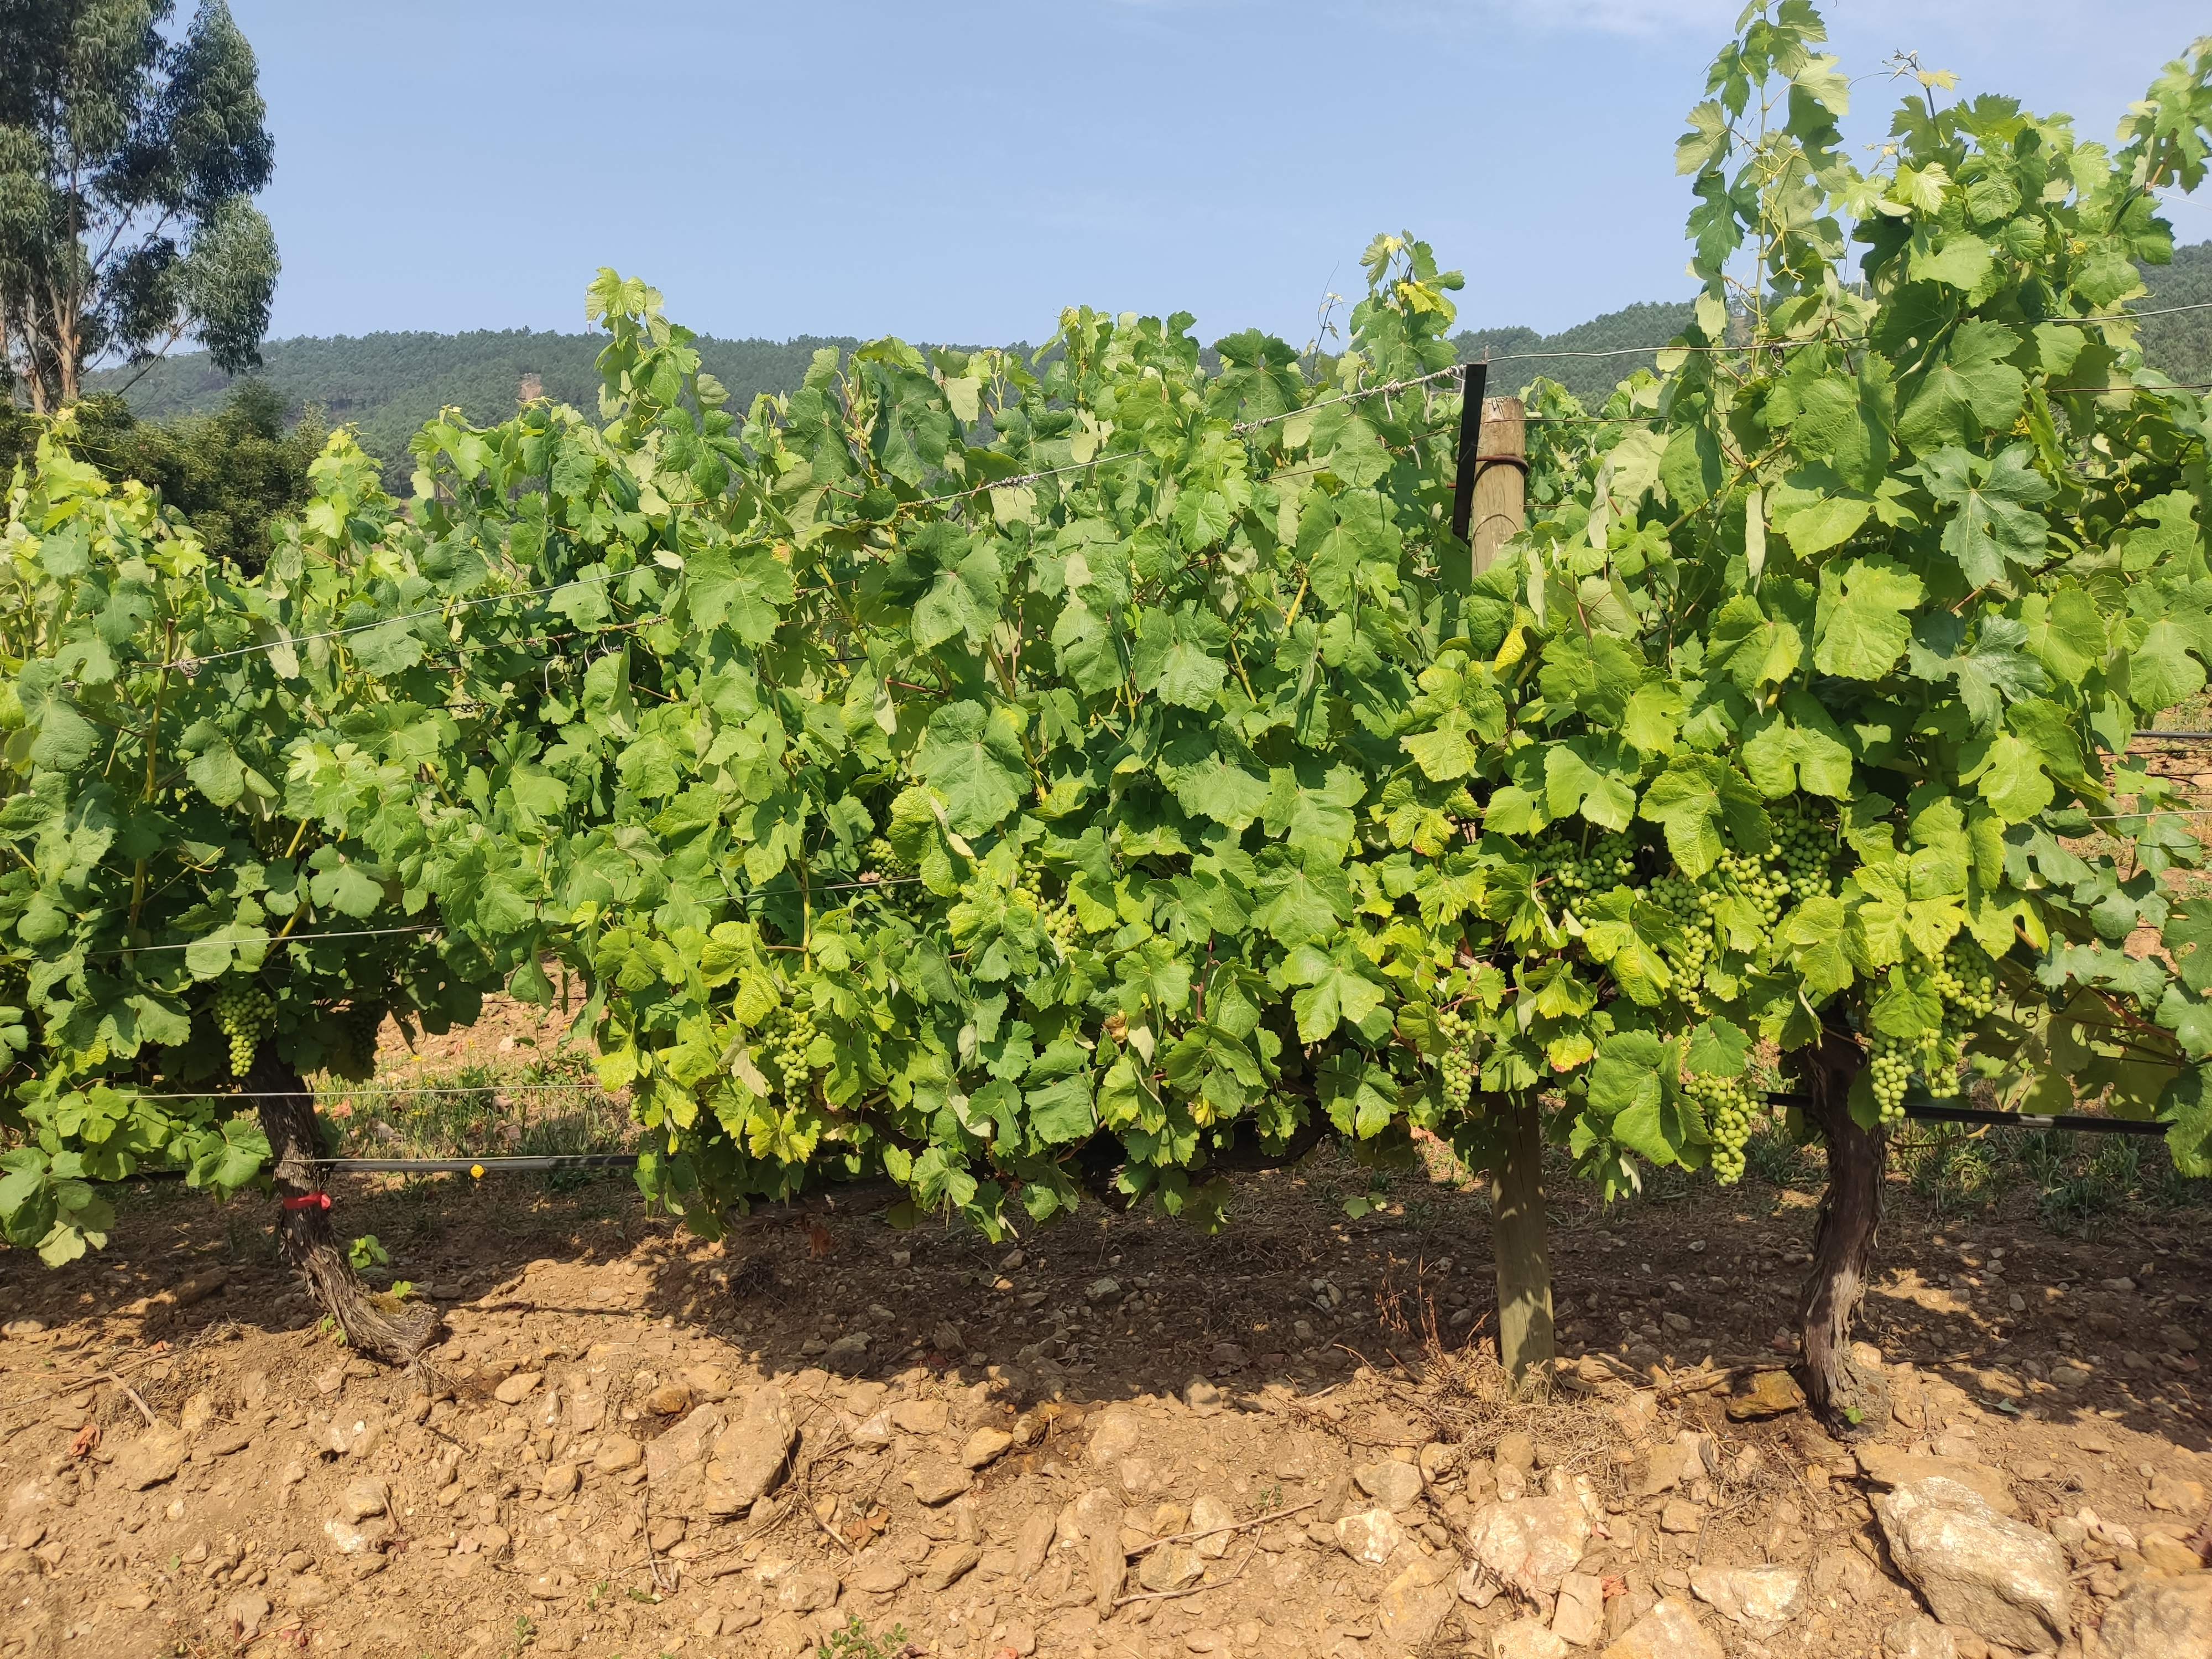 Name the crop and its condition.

grapevine, not affected by esca disease
